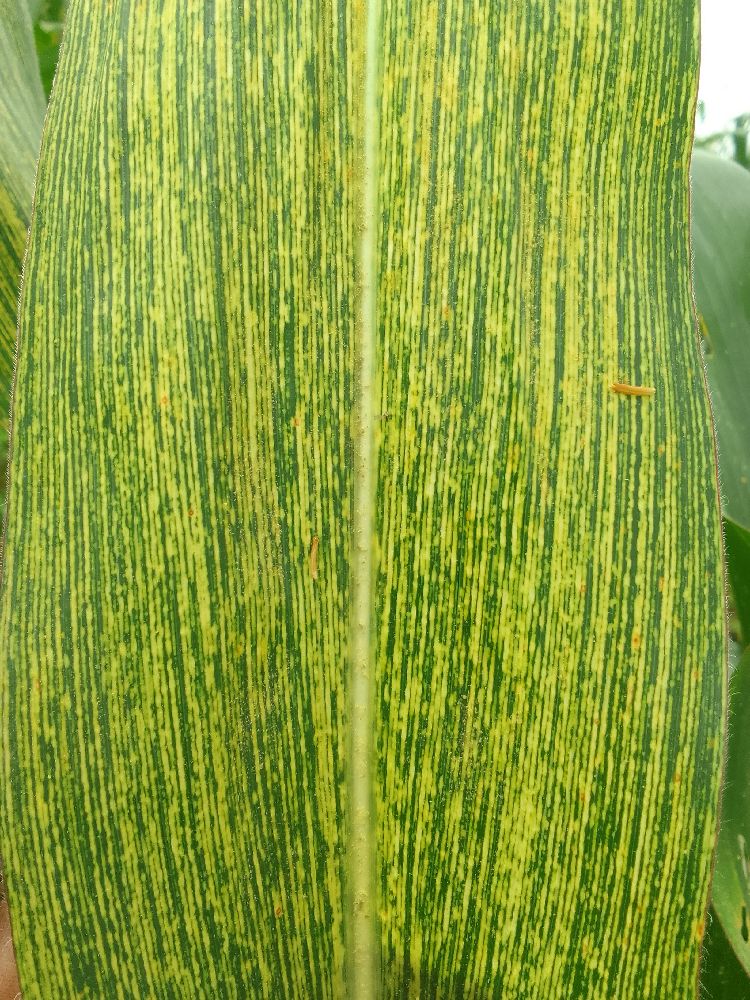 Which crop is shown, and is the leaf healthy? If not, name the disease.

maize, maize streak virus
